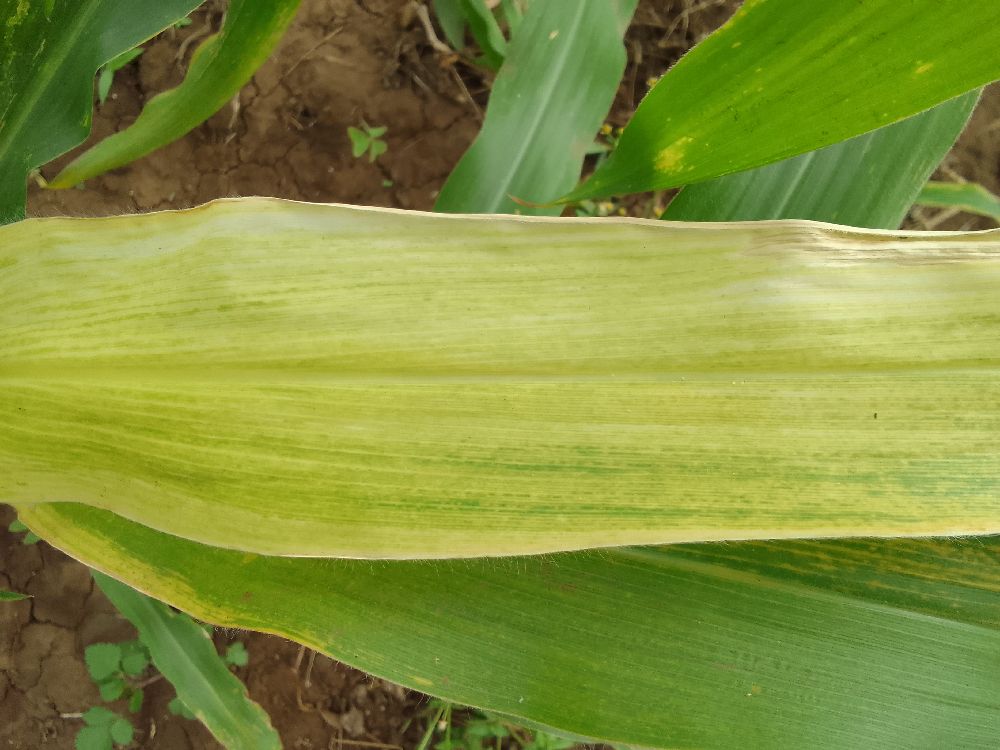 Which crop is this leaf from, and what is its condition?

maize, maize lethal necrosis
